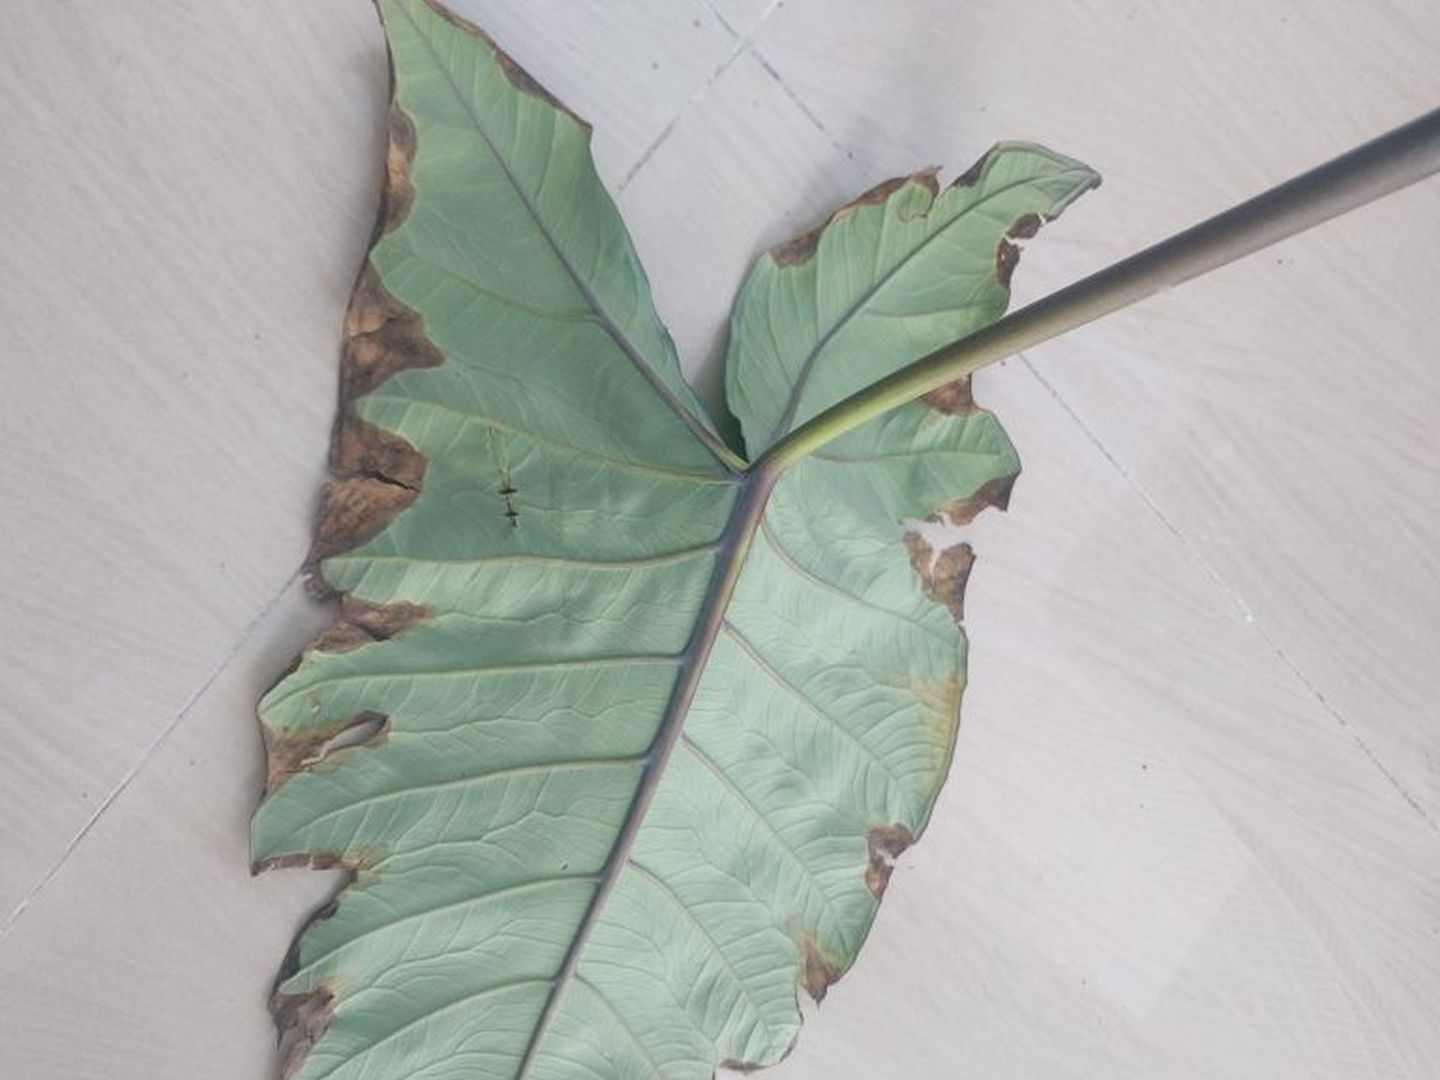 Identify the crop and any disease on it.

taro, leaf blight
